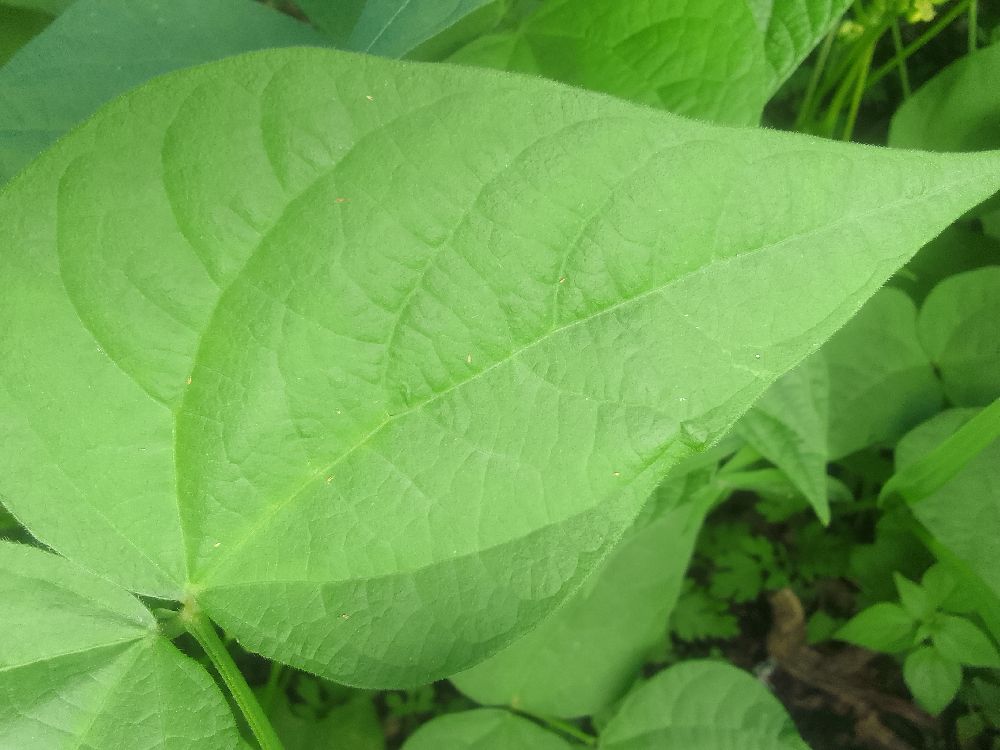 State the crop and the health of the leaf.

common bean, healthy
